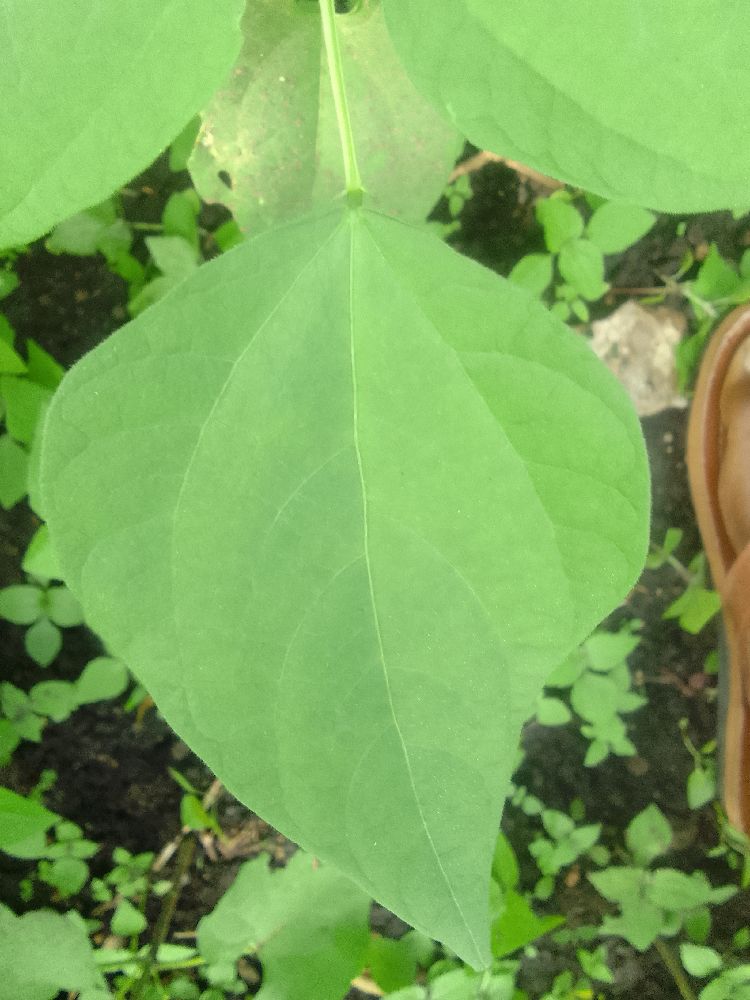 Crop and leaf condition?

common bean, healthy
